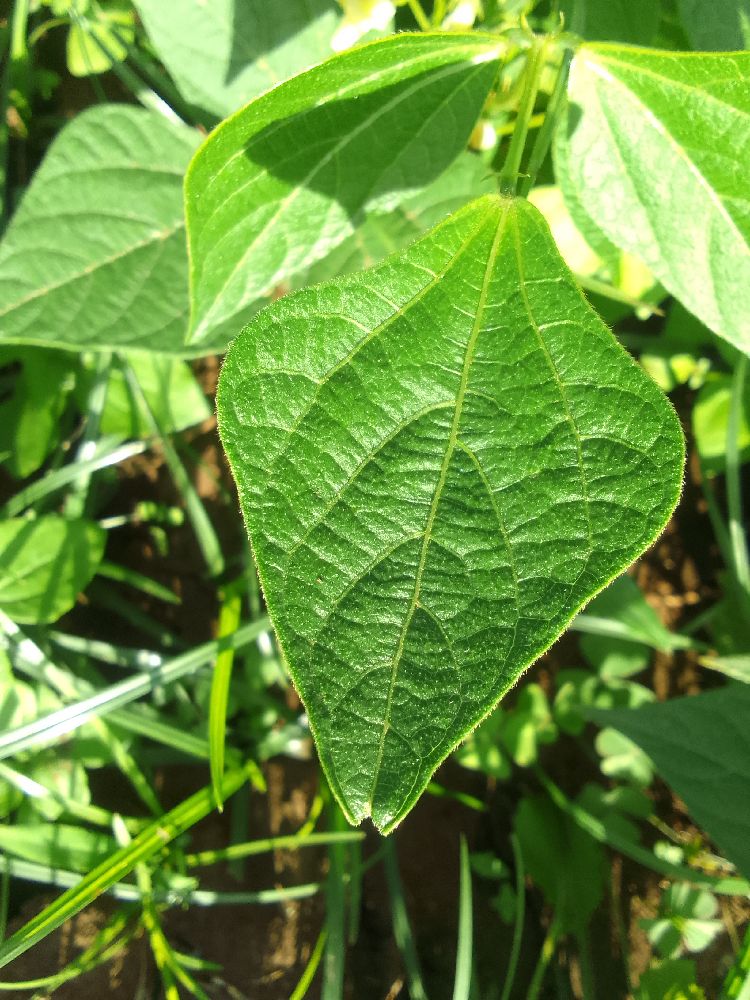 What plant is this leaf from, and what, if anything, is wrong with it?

common bean, healthy
